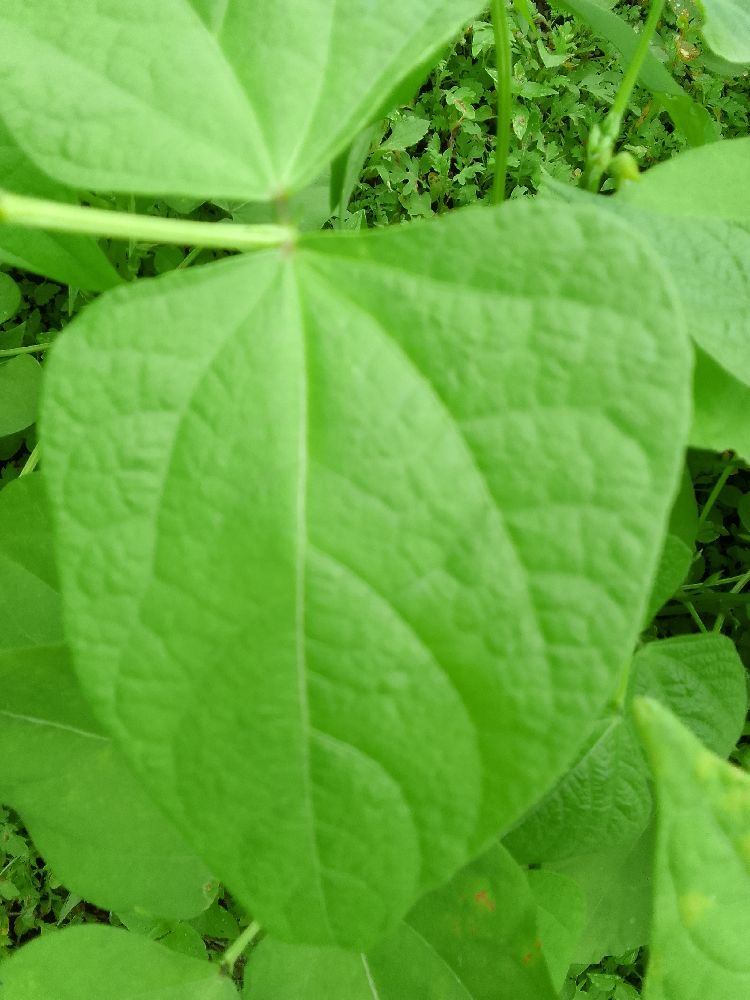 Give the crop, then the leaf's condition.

common bean, healthy
